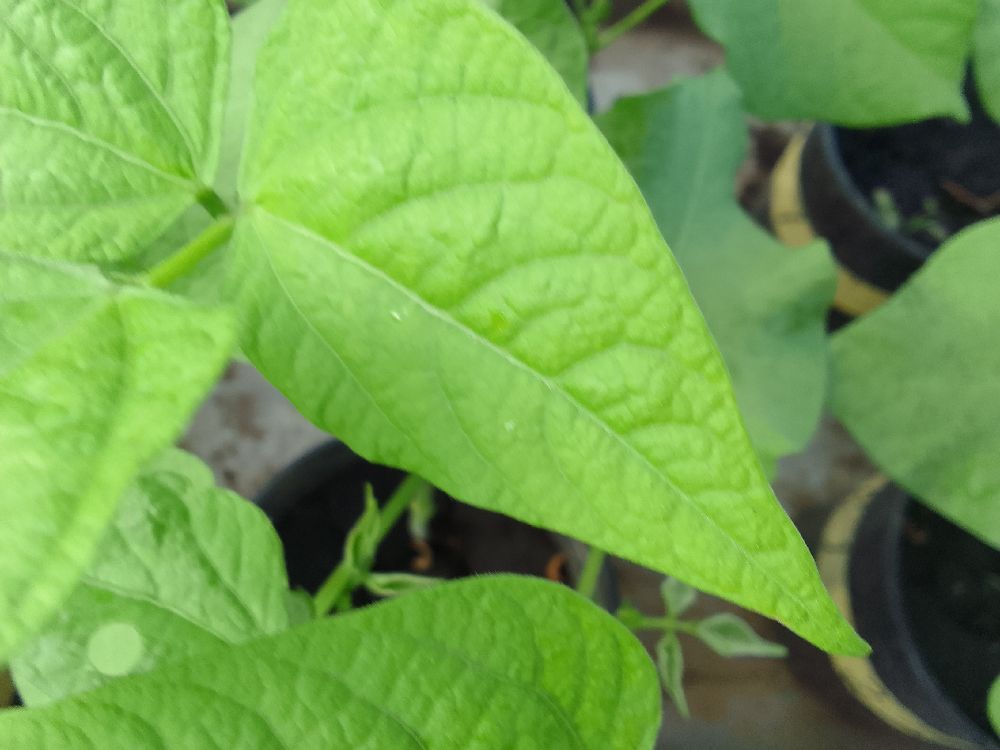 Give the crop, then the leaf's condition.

common bean, healthy
